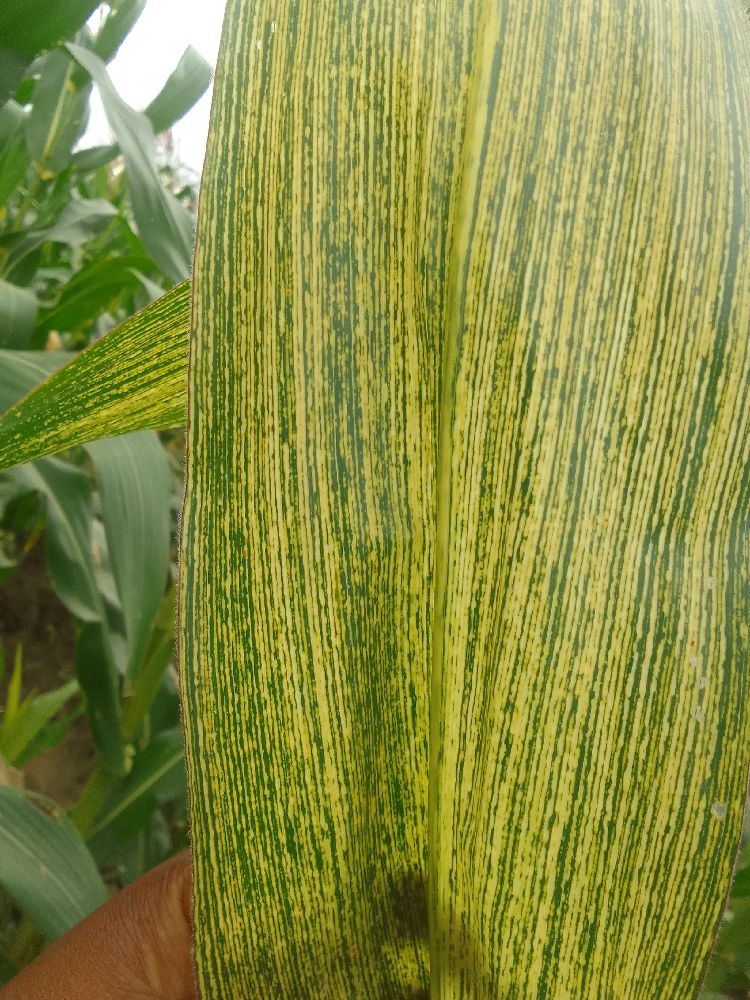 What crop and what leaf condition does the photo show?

maize, maize streak virus
